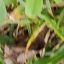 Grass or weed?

unstructured weed
